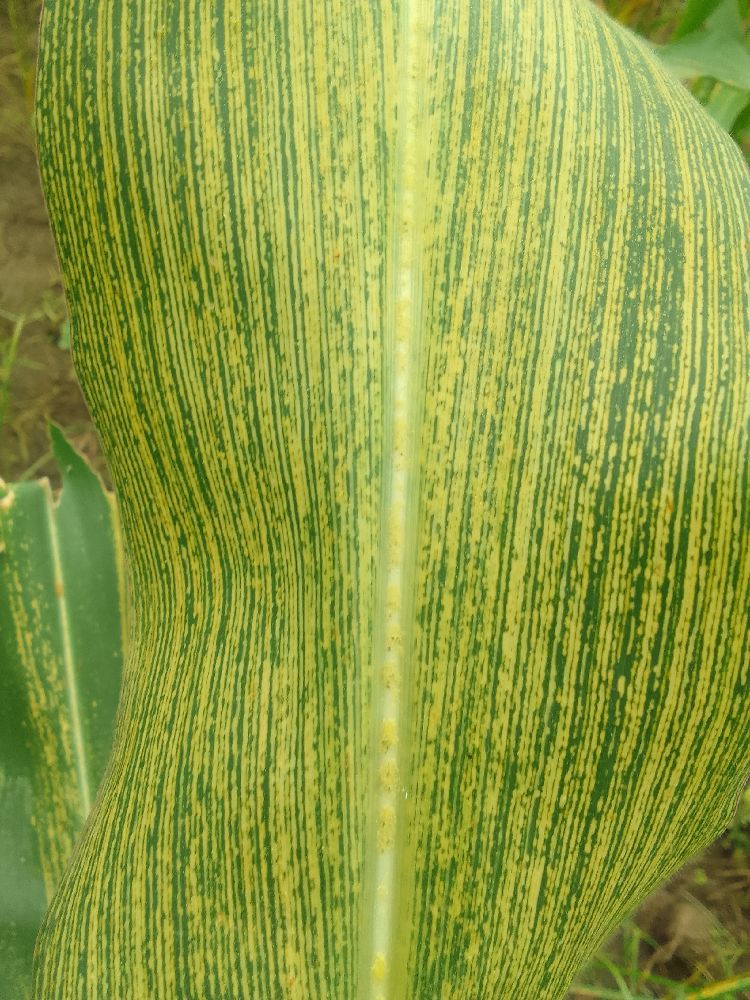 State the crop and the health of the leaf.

maize, maize streak virus
